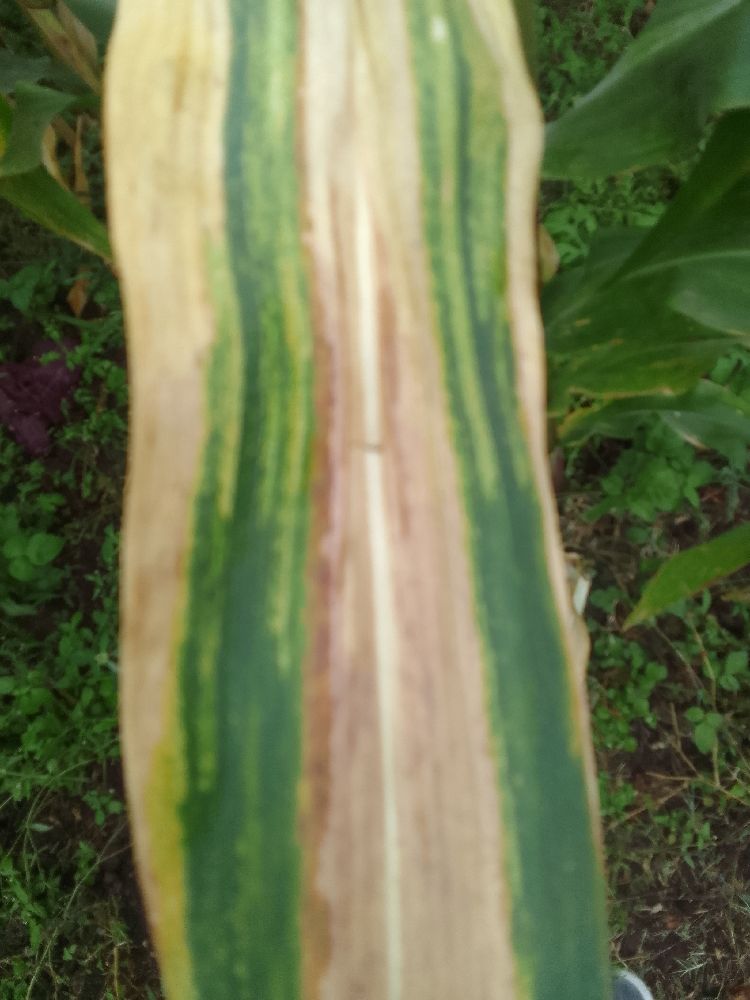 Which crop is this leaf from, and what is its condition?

maize, maize lethal necrosis
